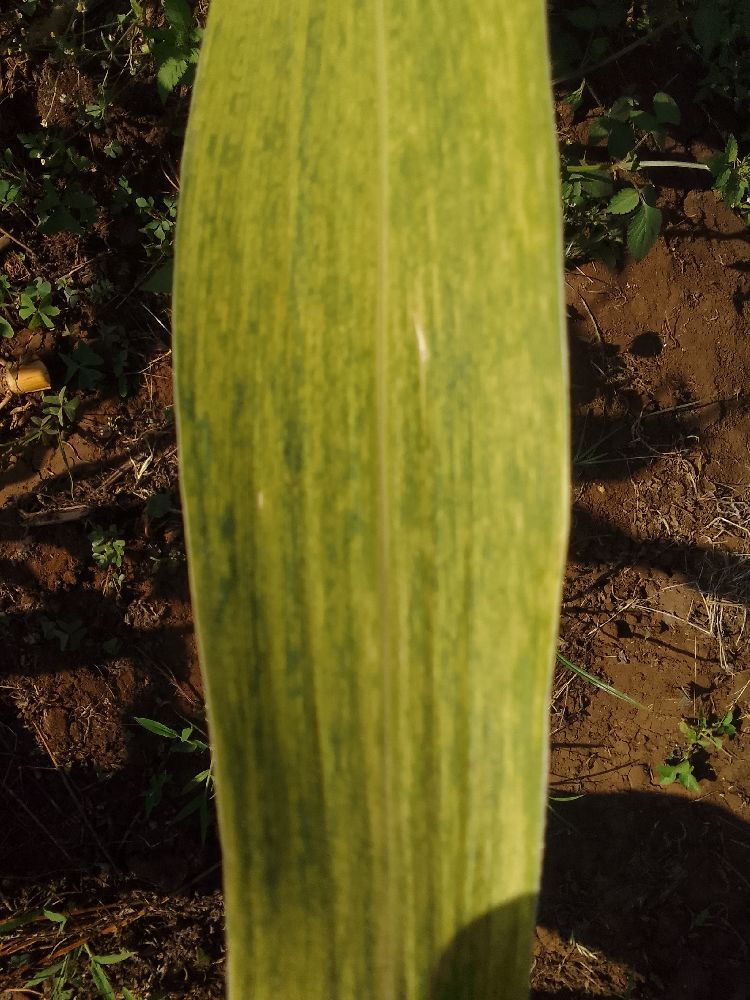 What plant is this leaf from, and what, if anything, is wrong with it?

maize, maize lethal necrosis
